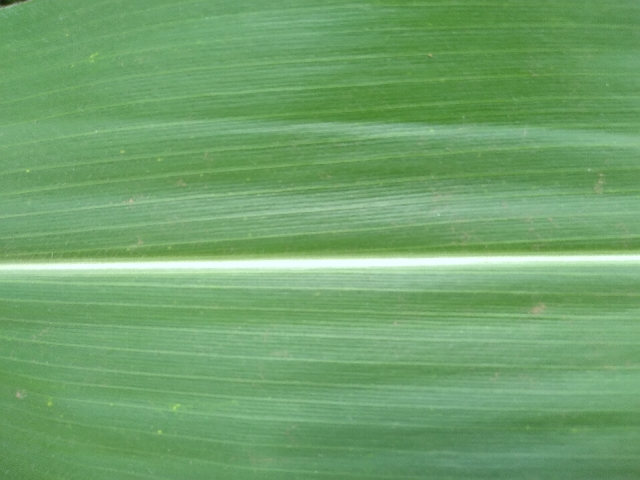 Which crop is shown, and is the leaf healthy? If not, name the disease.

maize, healthy
